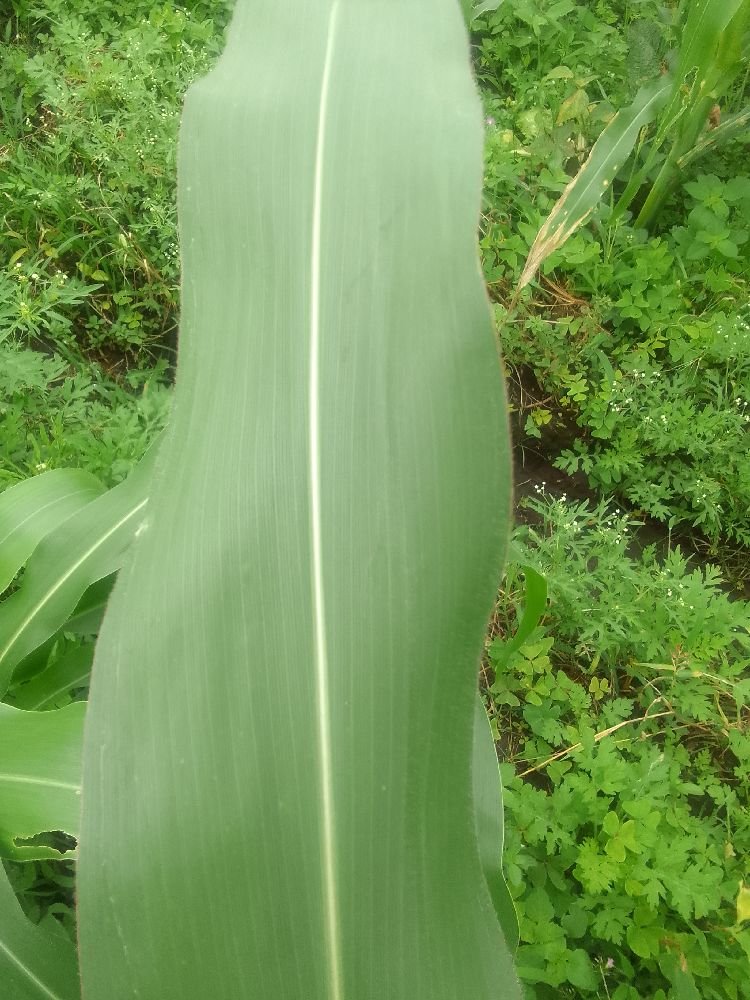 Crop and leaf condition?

maize, healthy
